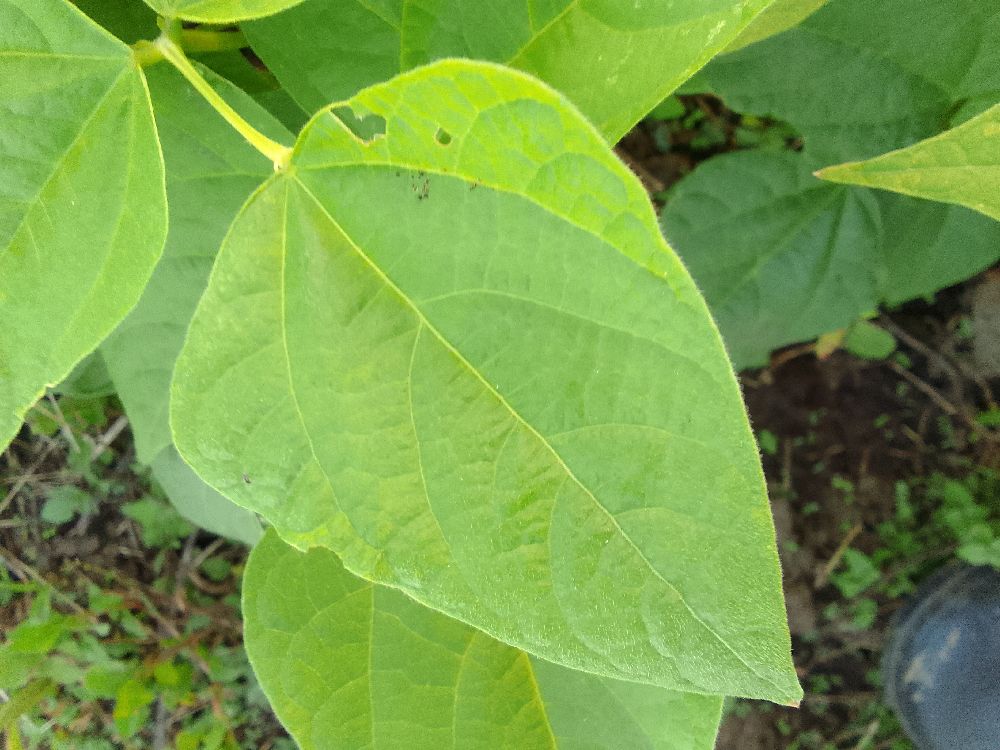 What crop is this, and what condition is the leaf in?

common bean, healthy
